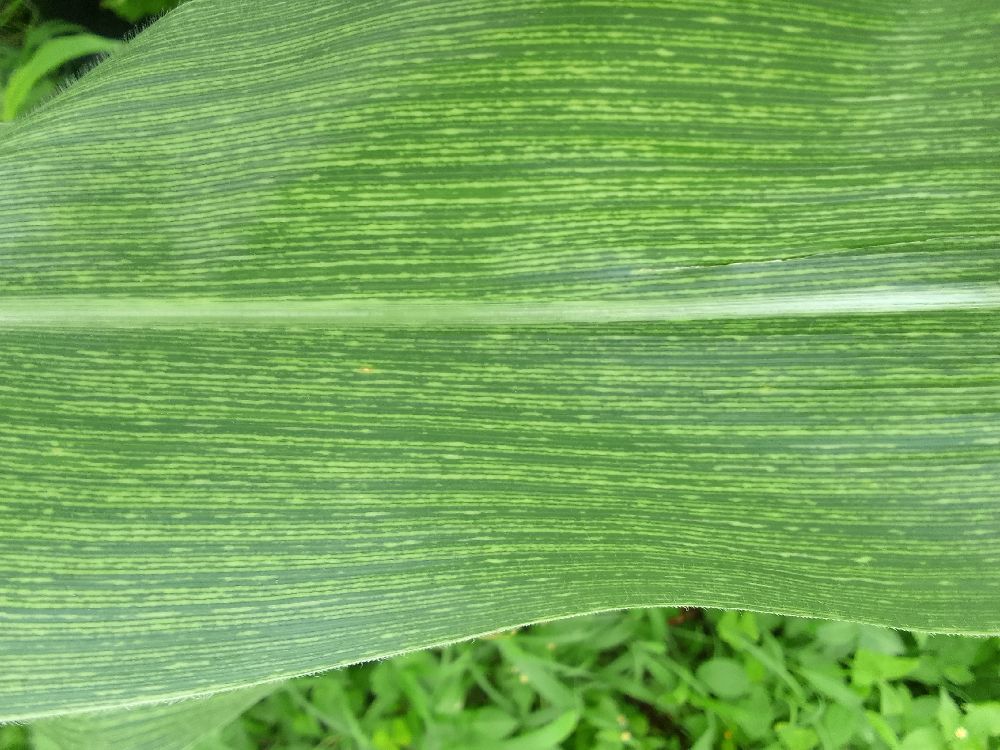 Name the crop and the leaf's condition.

maize, maize streak virus
